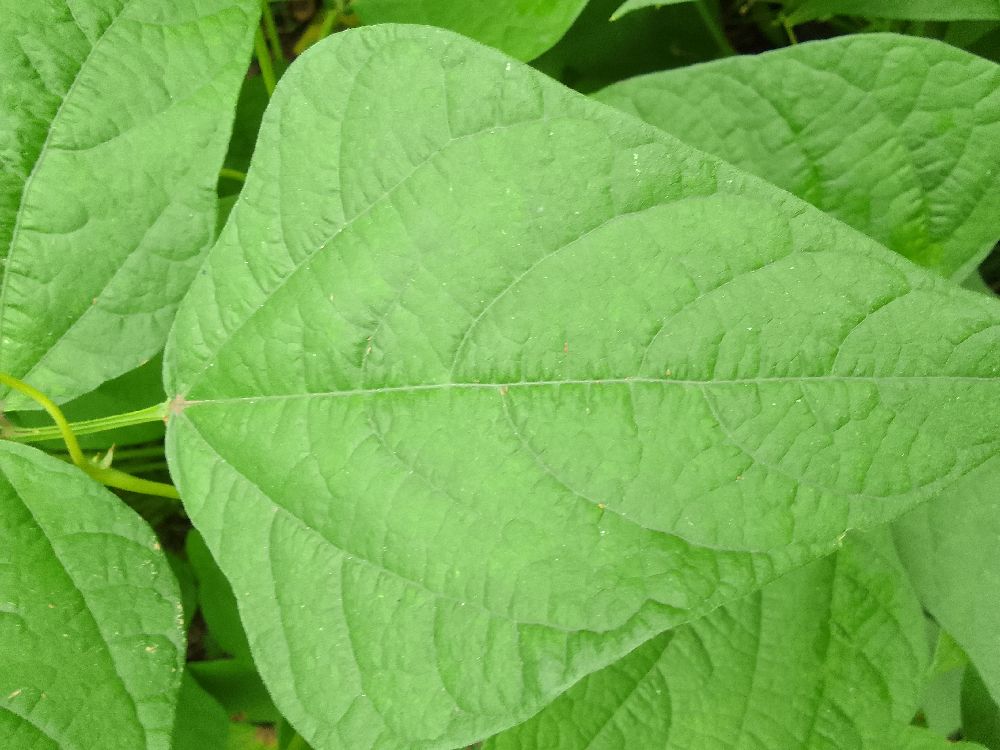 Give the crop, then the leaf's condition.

common bean, healthy
